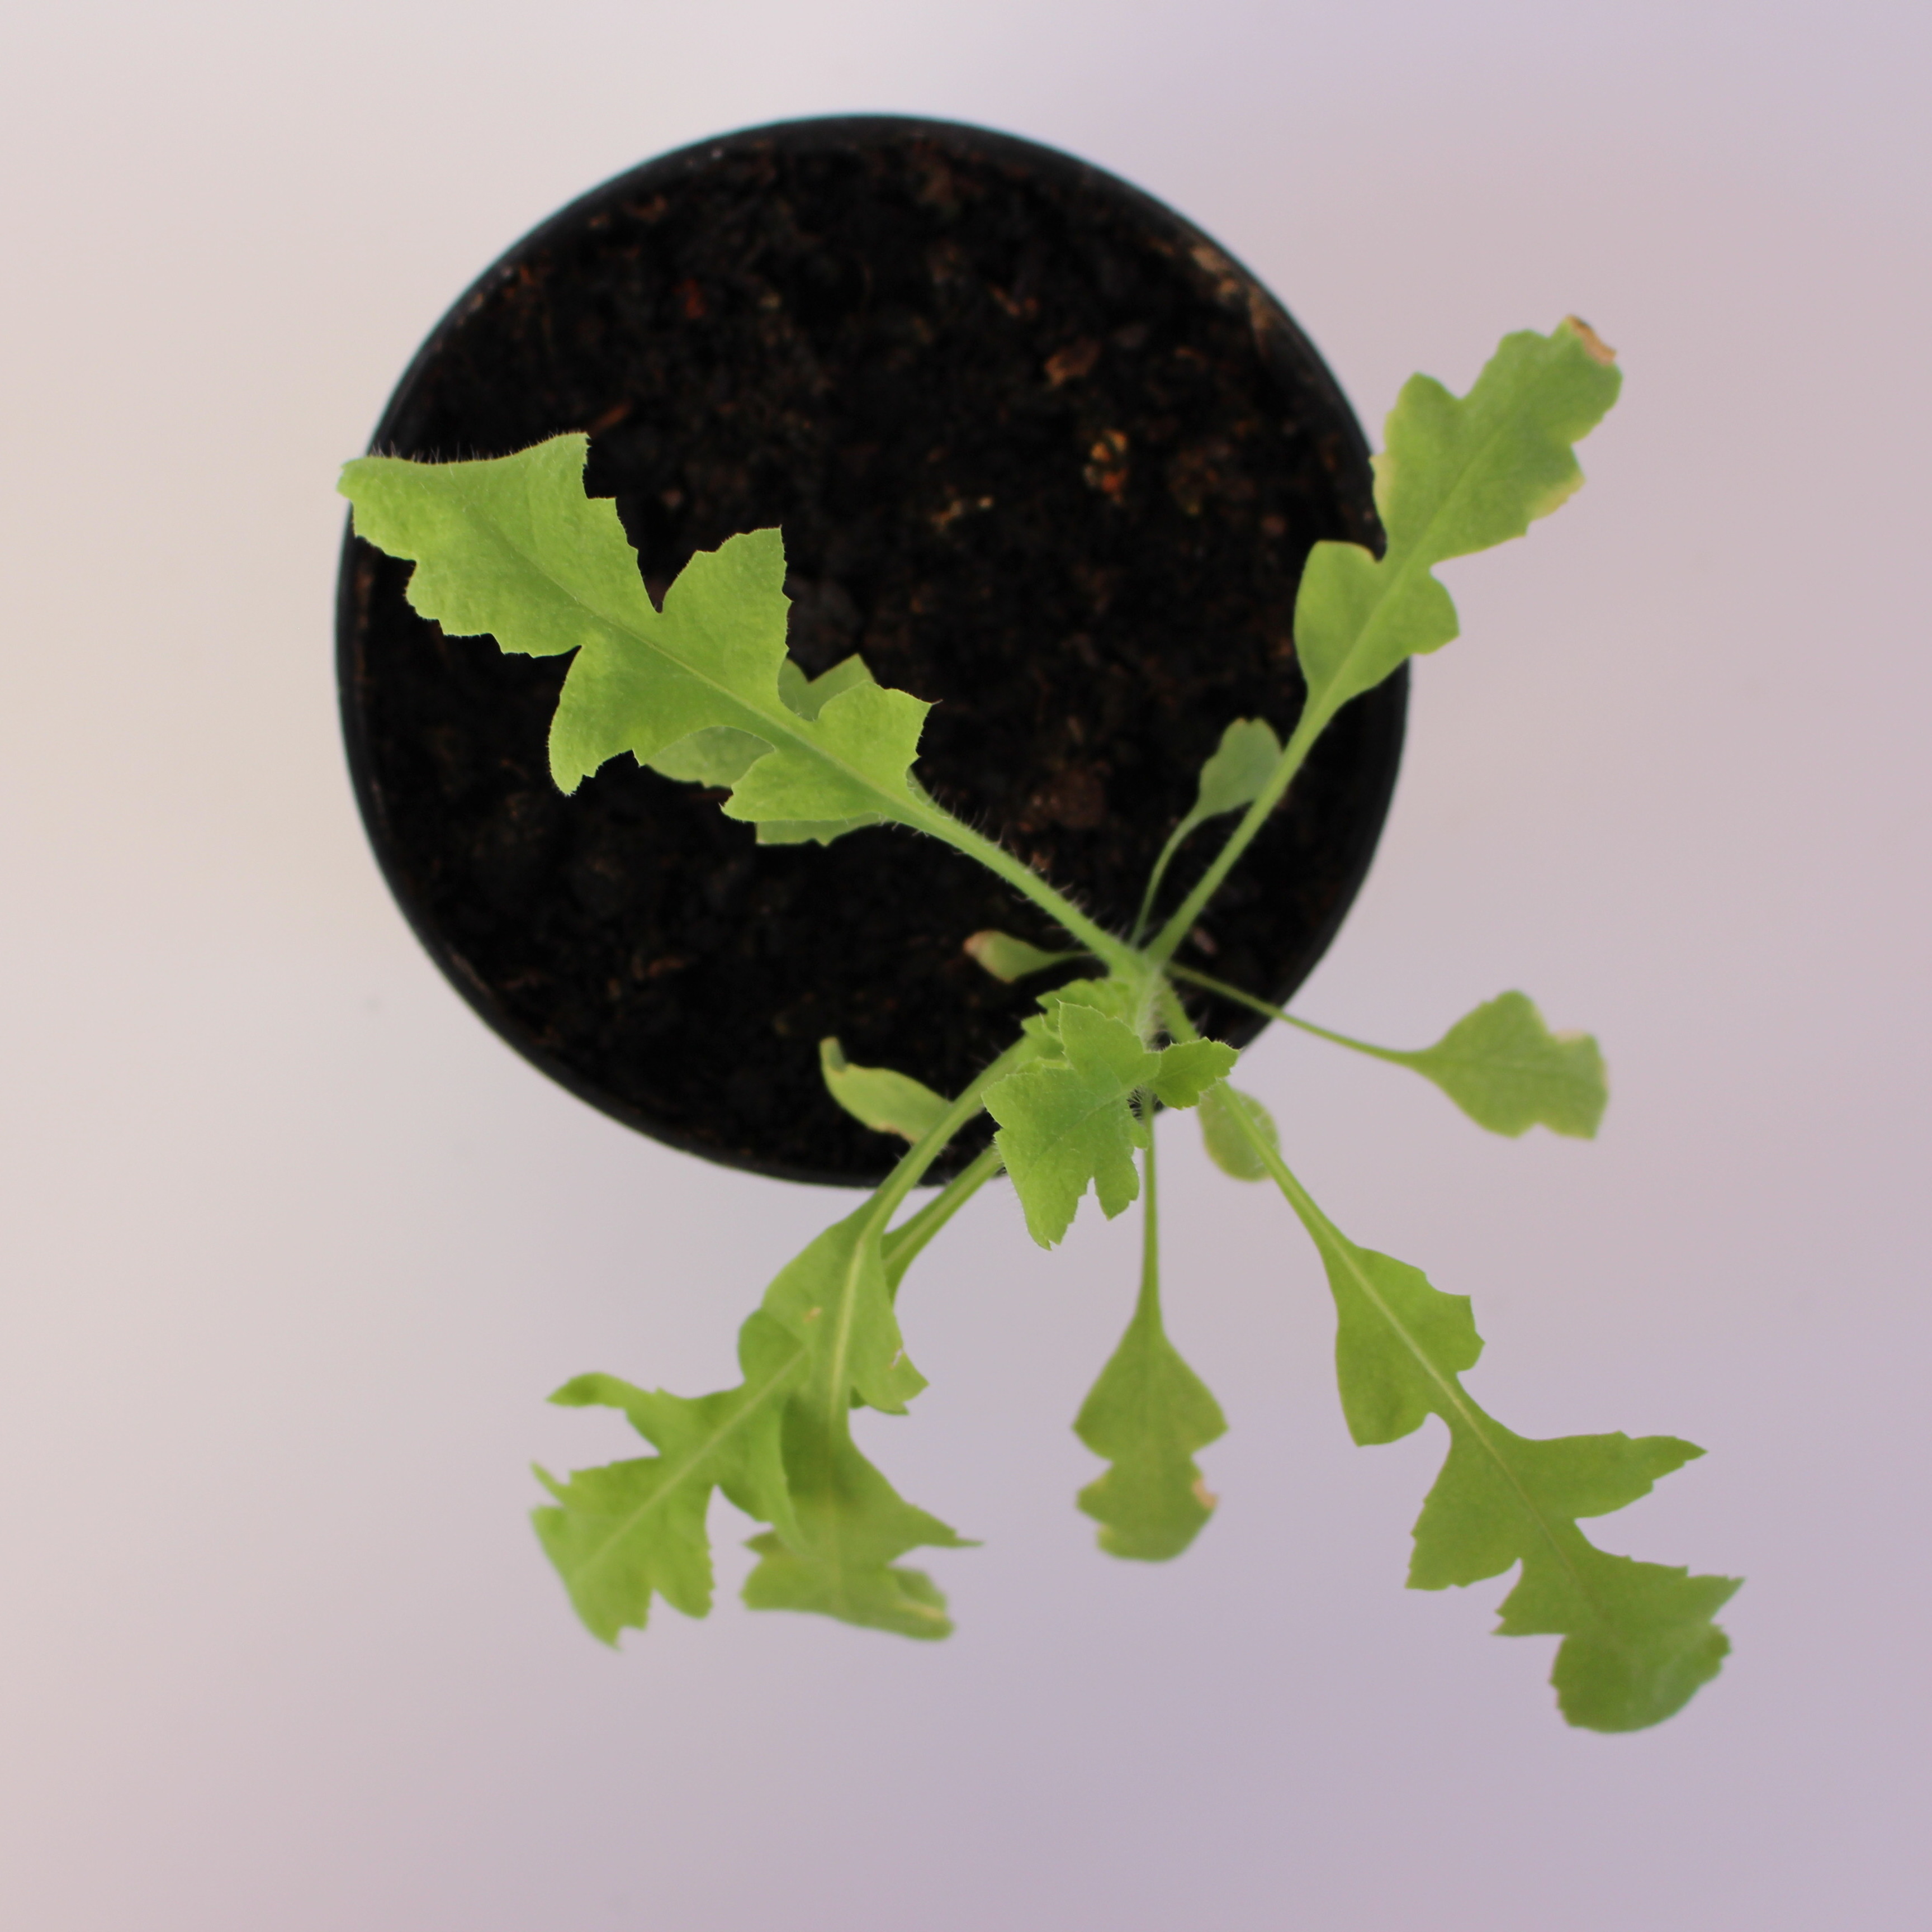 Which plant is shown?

Papaver rhoeas
